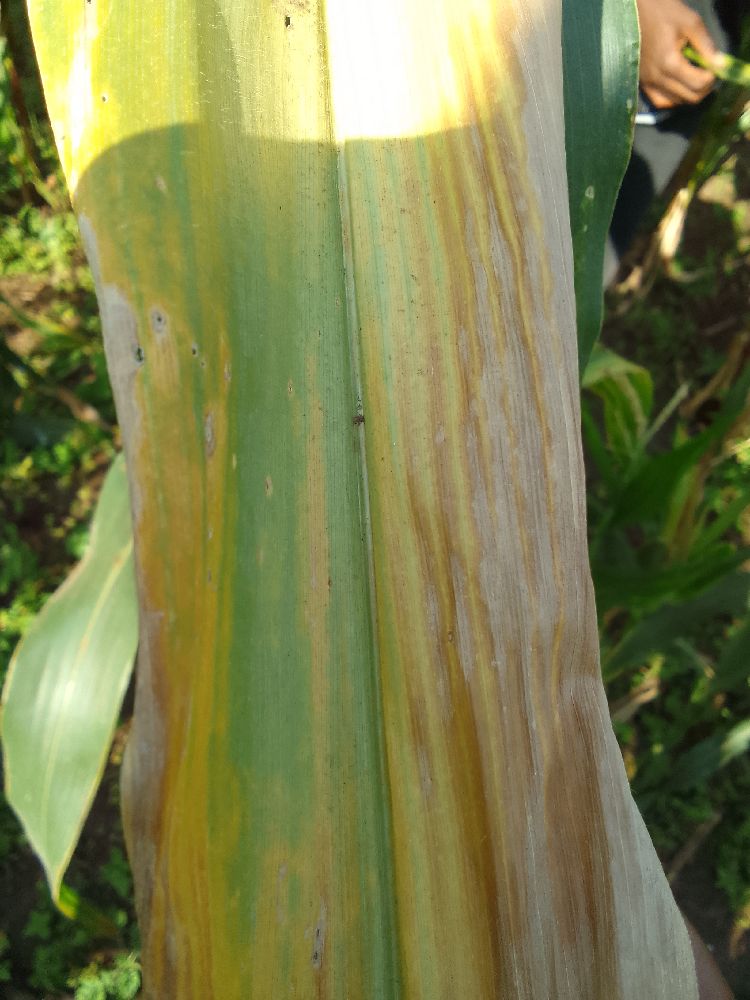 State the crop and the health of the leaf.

maize, maize lethal necrosis
